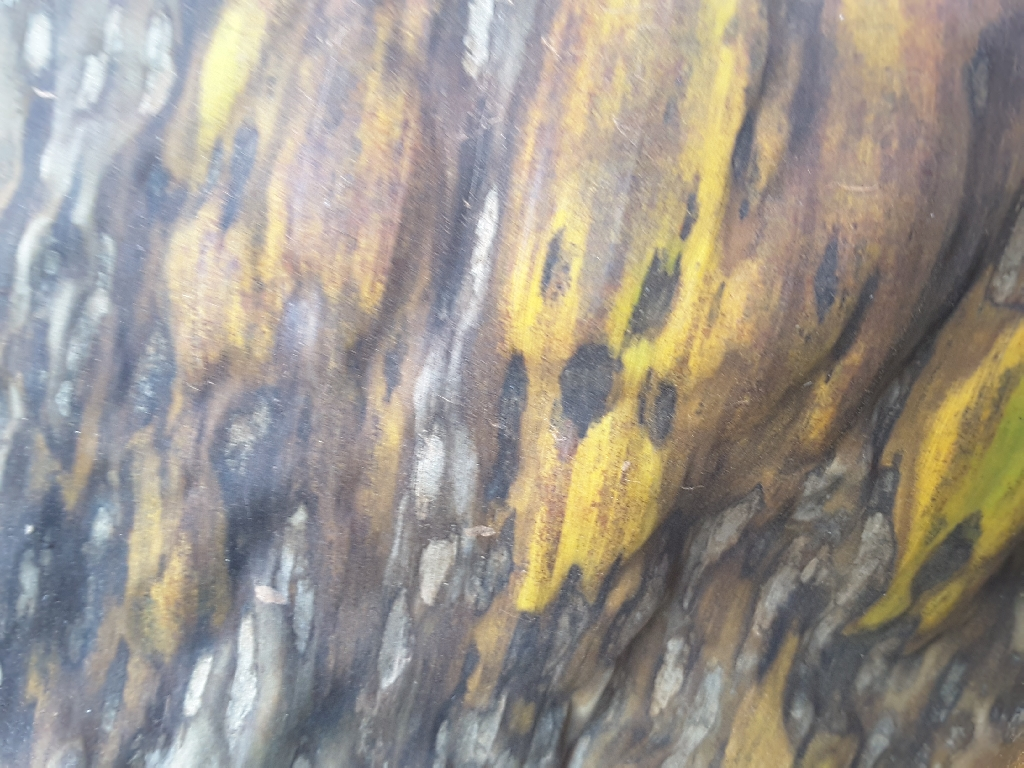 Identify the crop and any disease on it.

banana, black sigatoka
